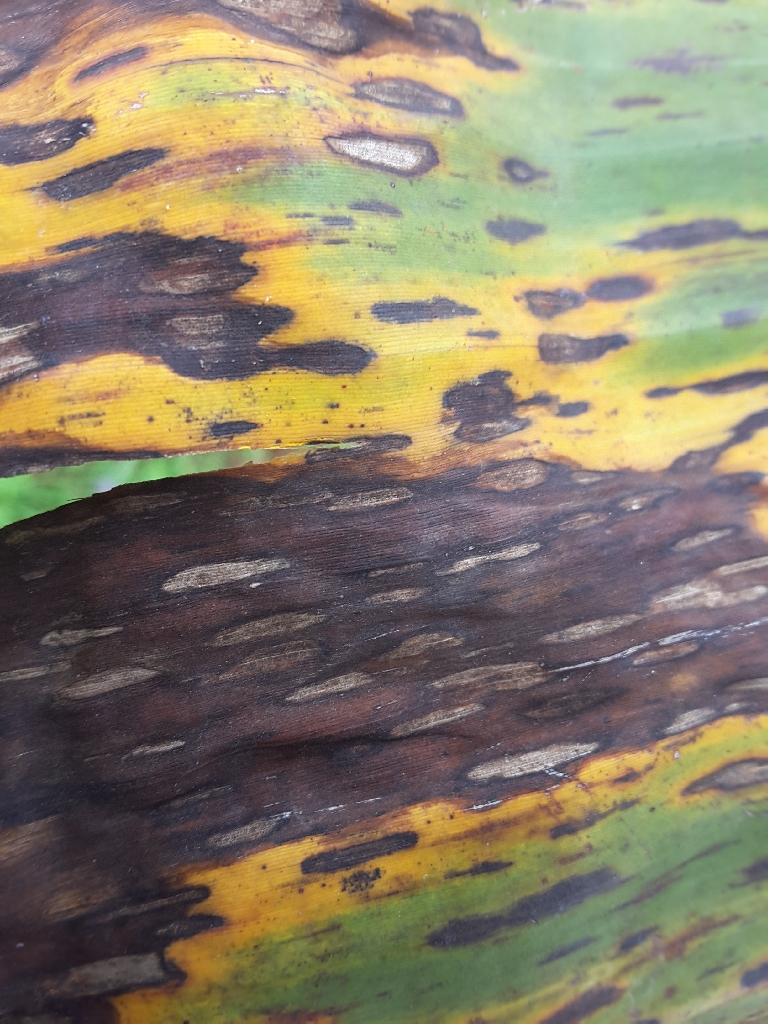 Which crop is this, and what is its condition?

banana, black sigatoka
